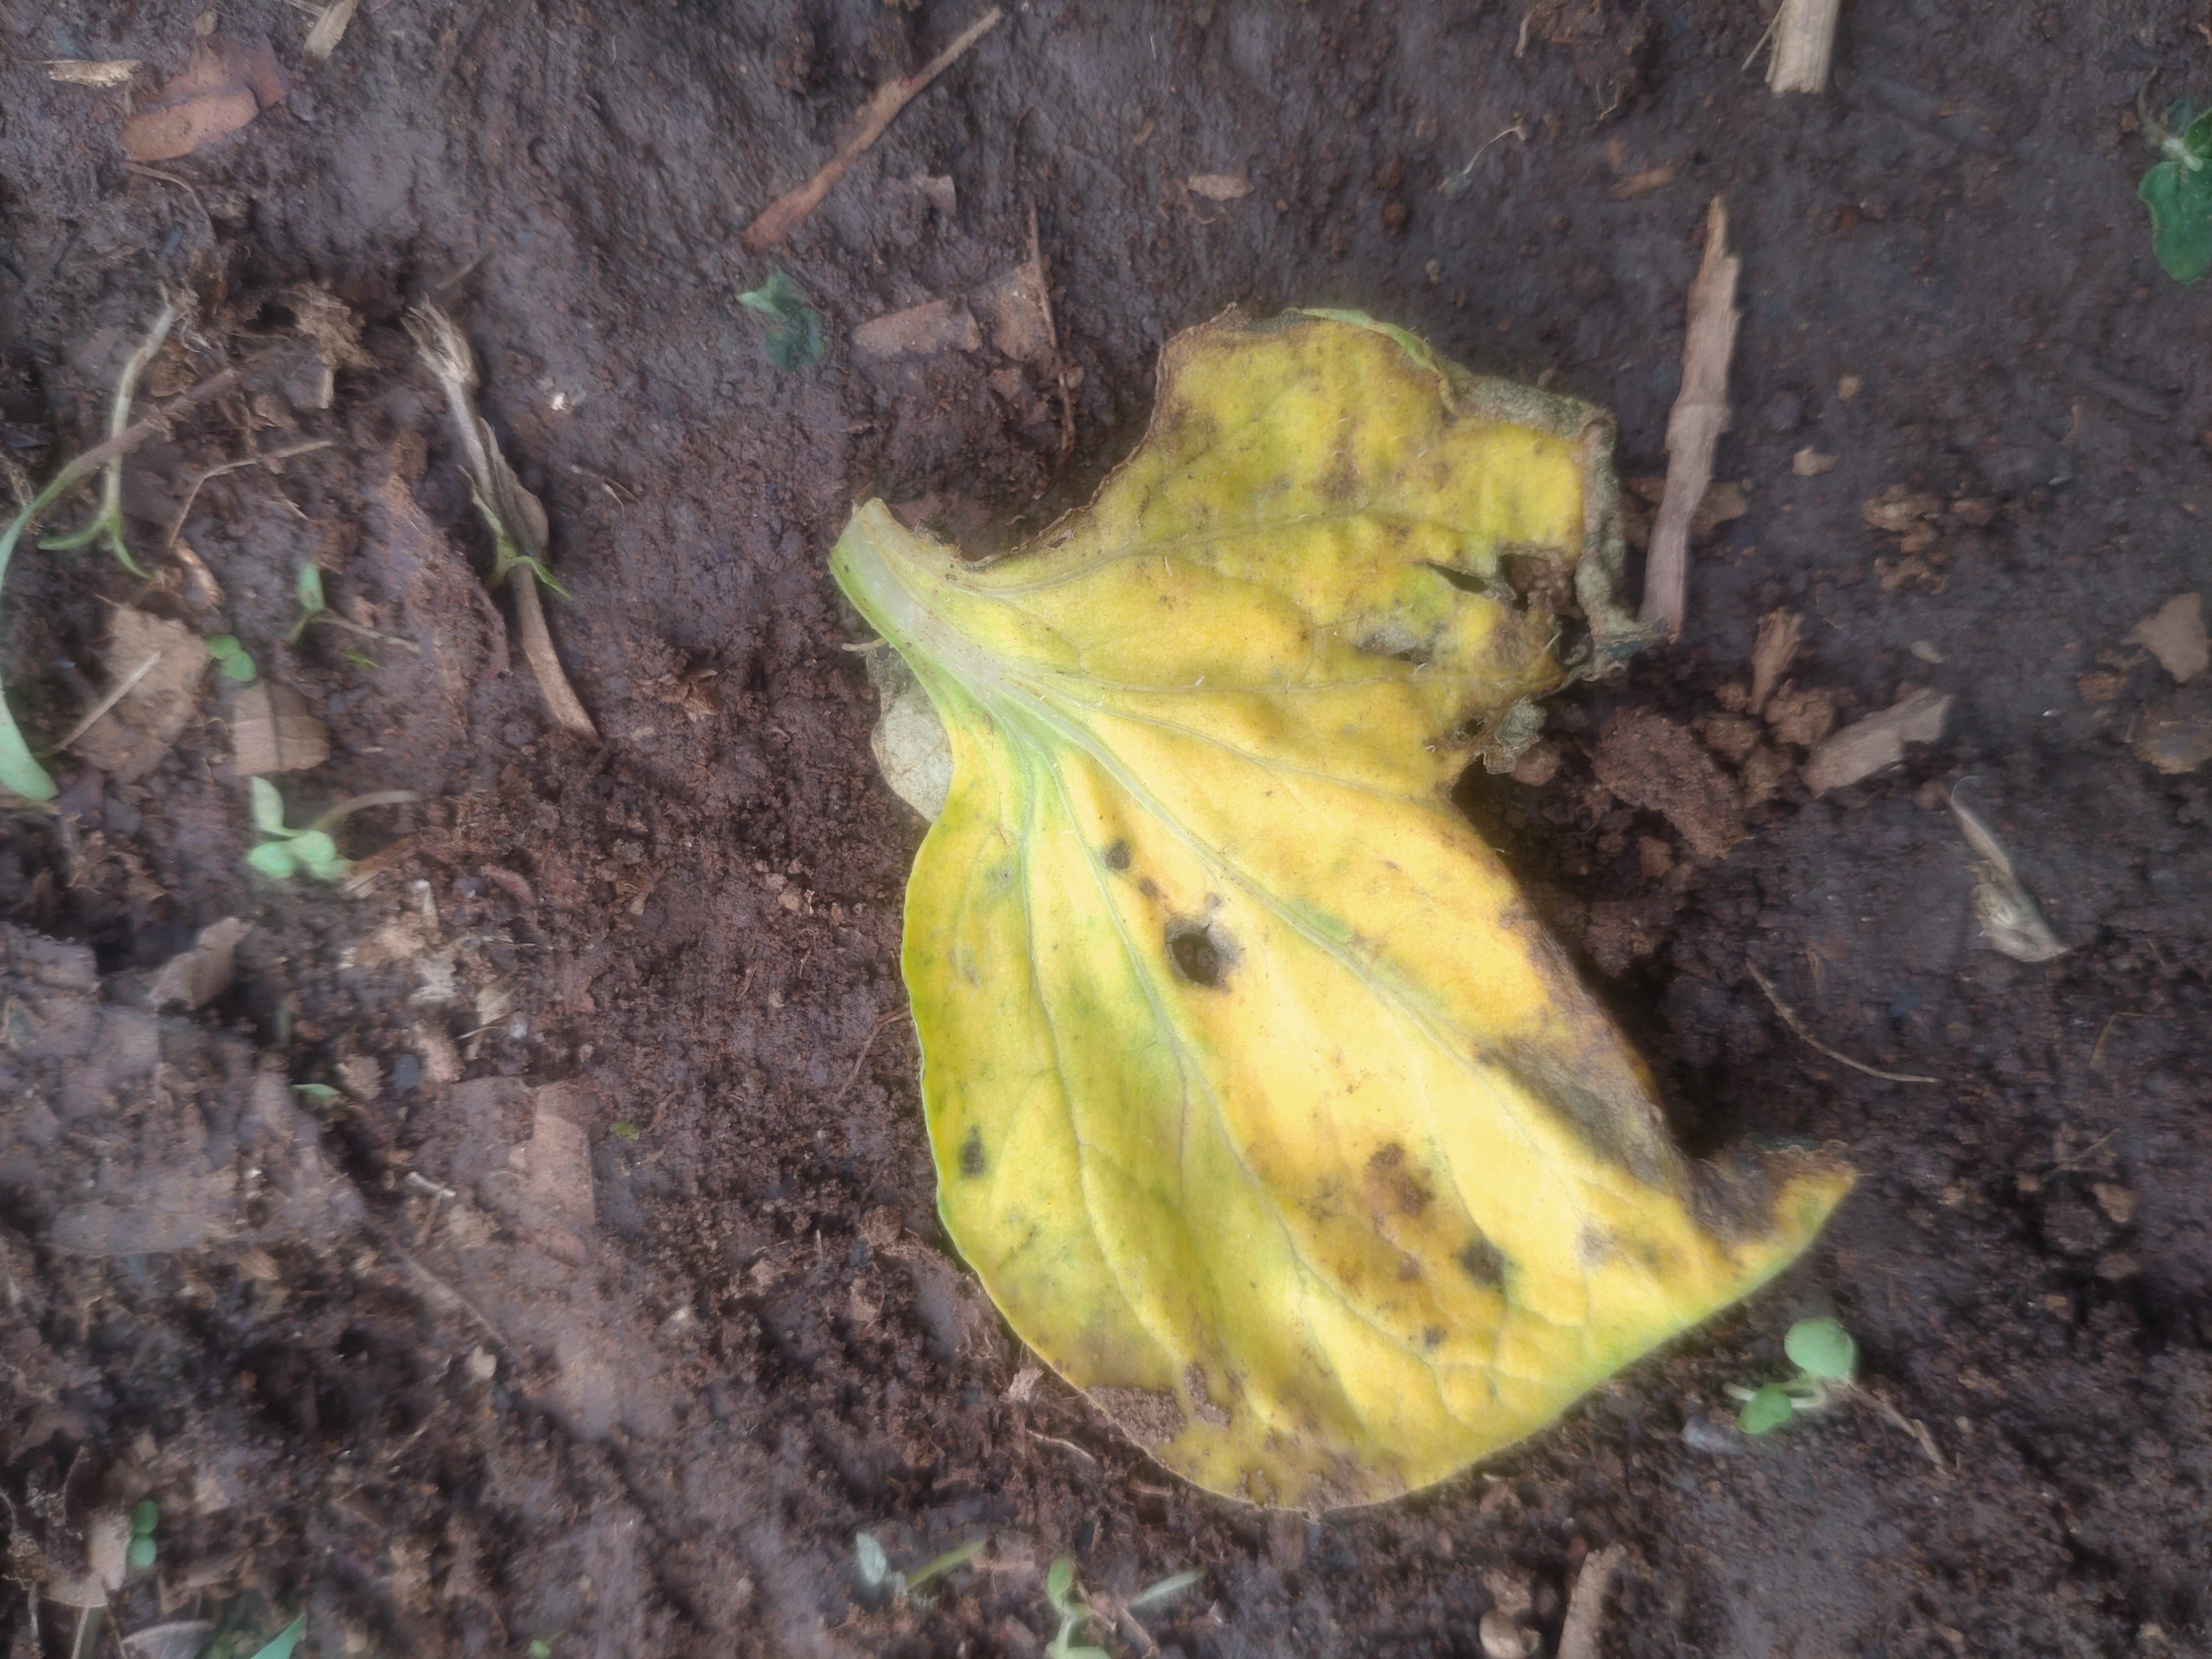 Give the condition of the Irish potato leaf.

late blight
